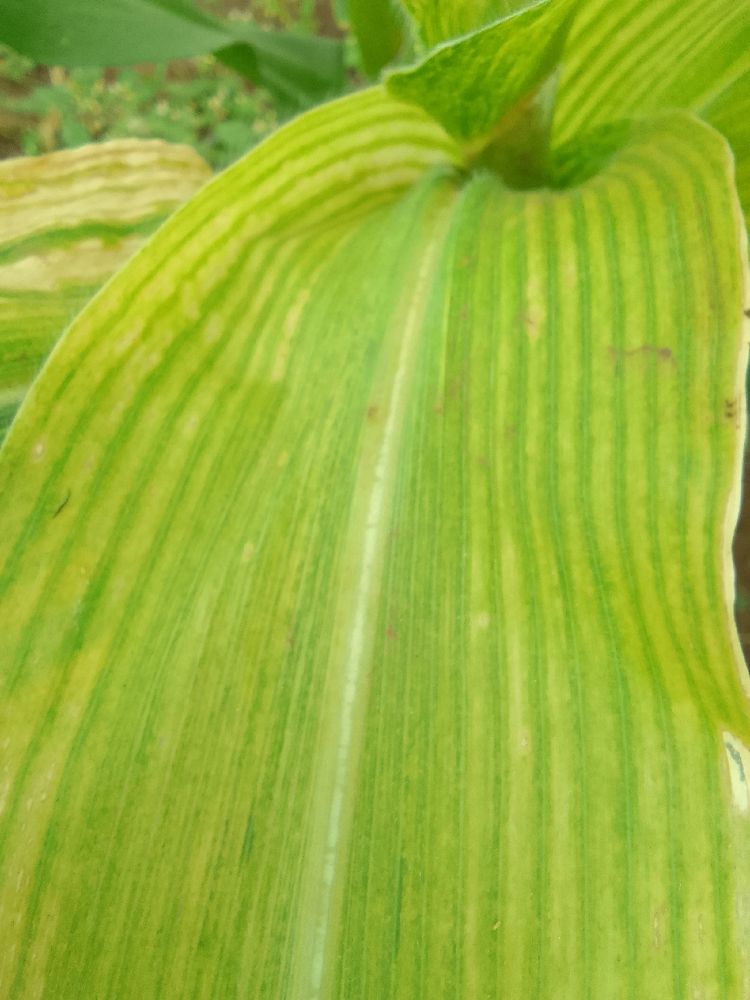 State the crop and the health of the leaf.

maize, maize lethal necrosis
